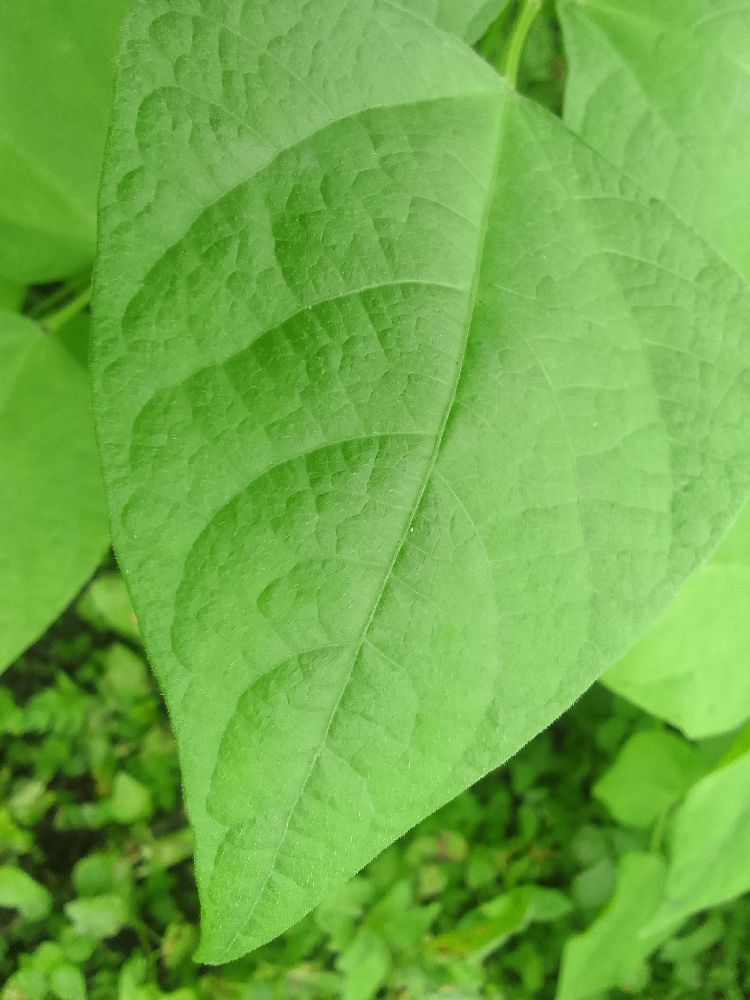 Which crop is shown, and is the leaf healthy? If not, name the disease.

common bean, healthy
